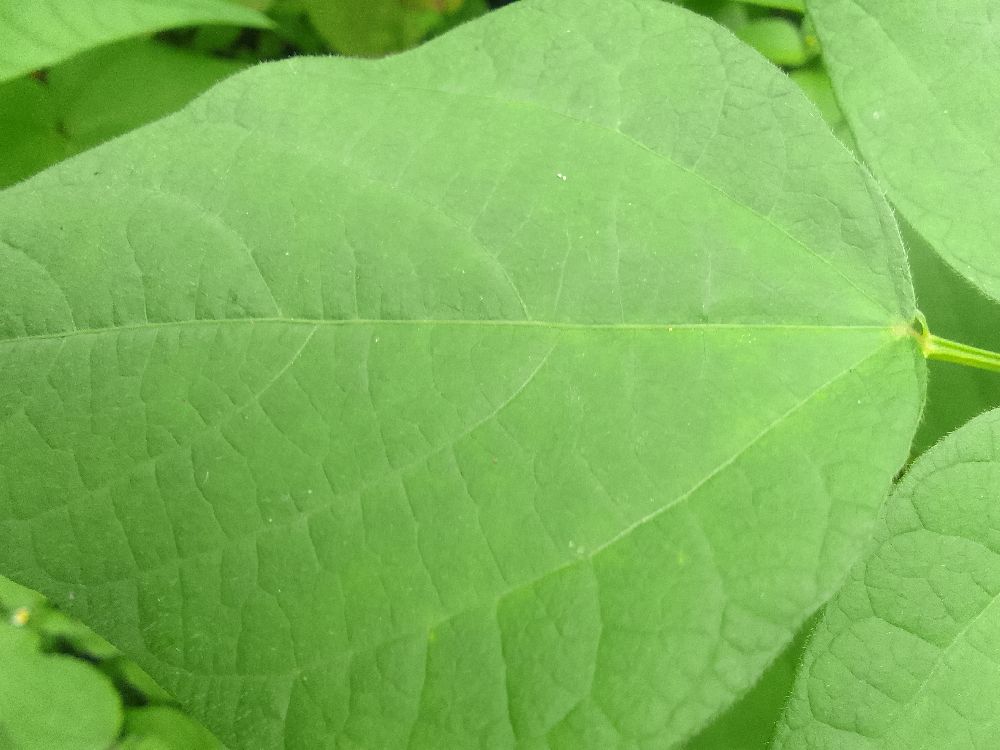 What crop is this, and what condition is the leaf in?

common bean, healthy
